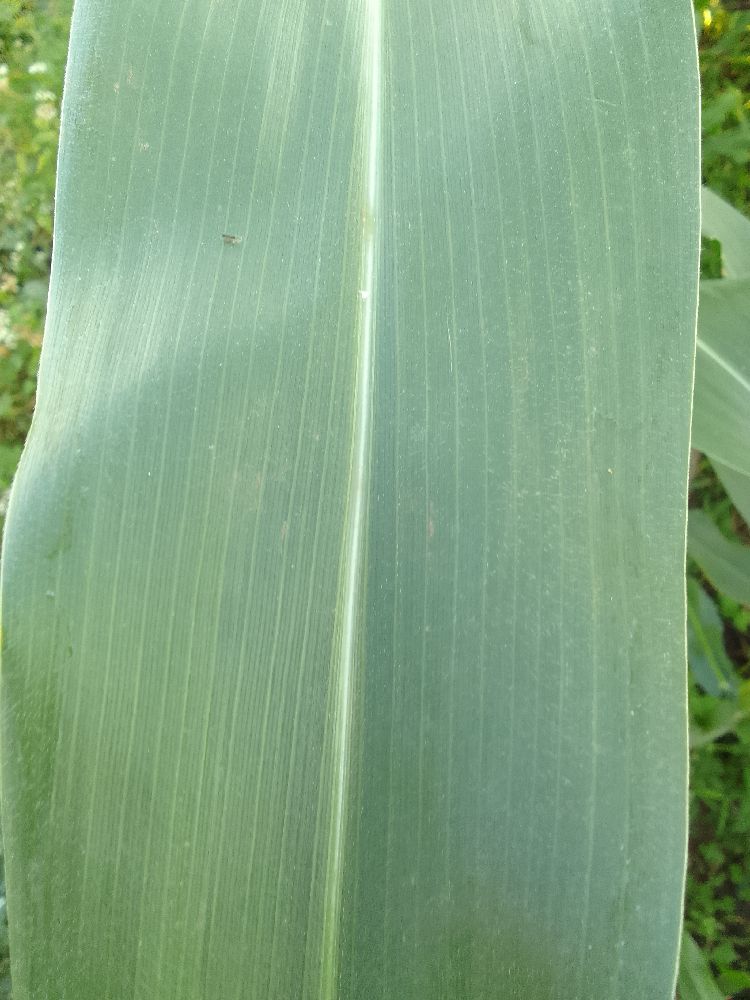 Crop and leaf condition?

maize, healthy
